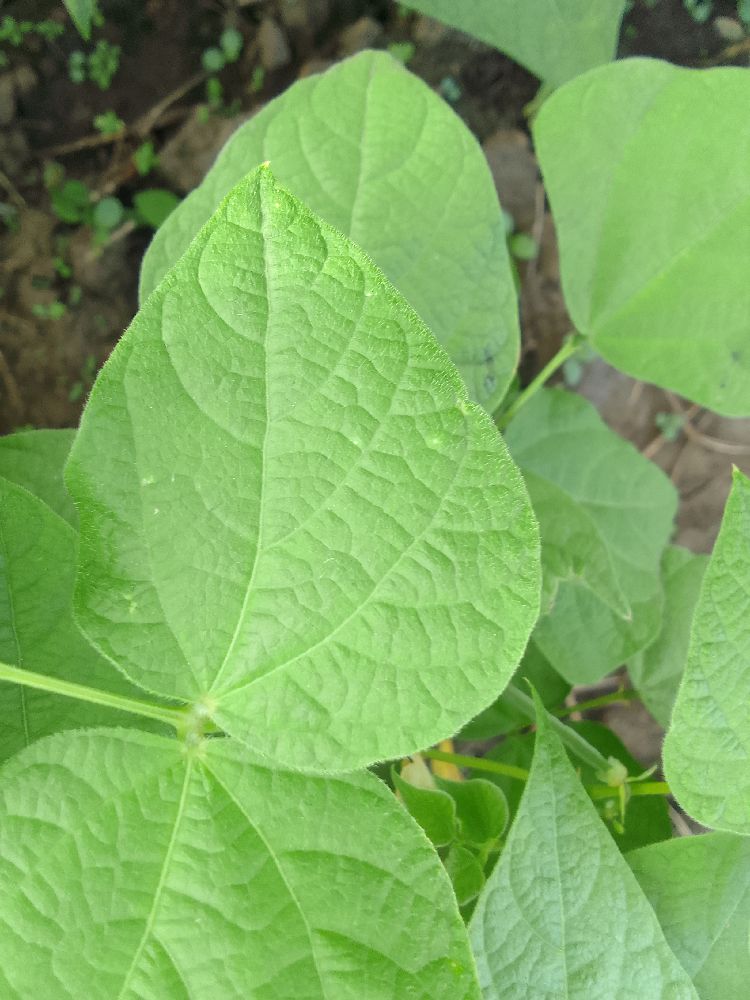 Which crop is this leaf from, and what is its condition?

common bean, healthy
